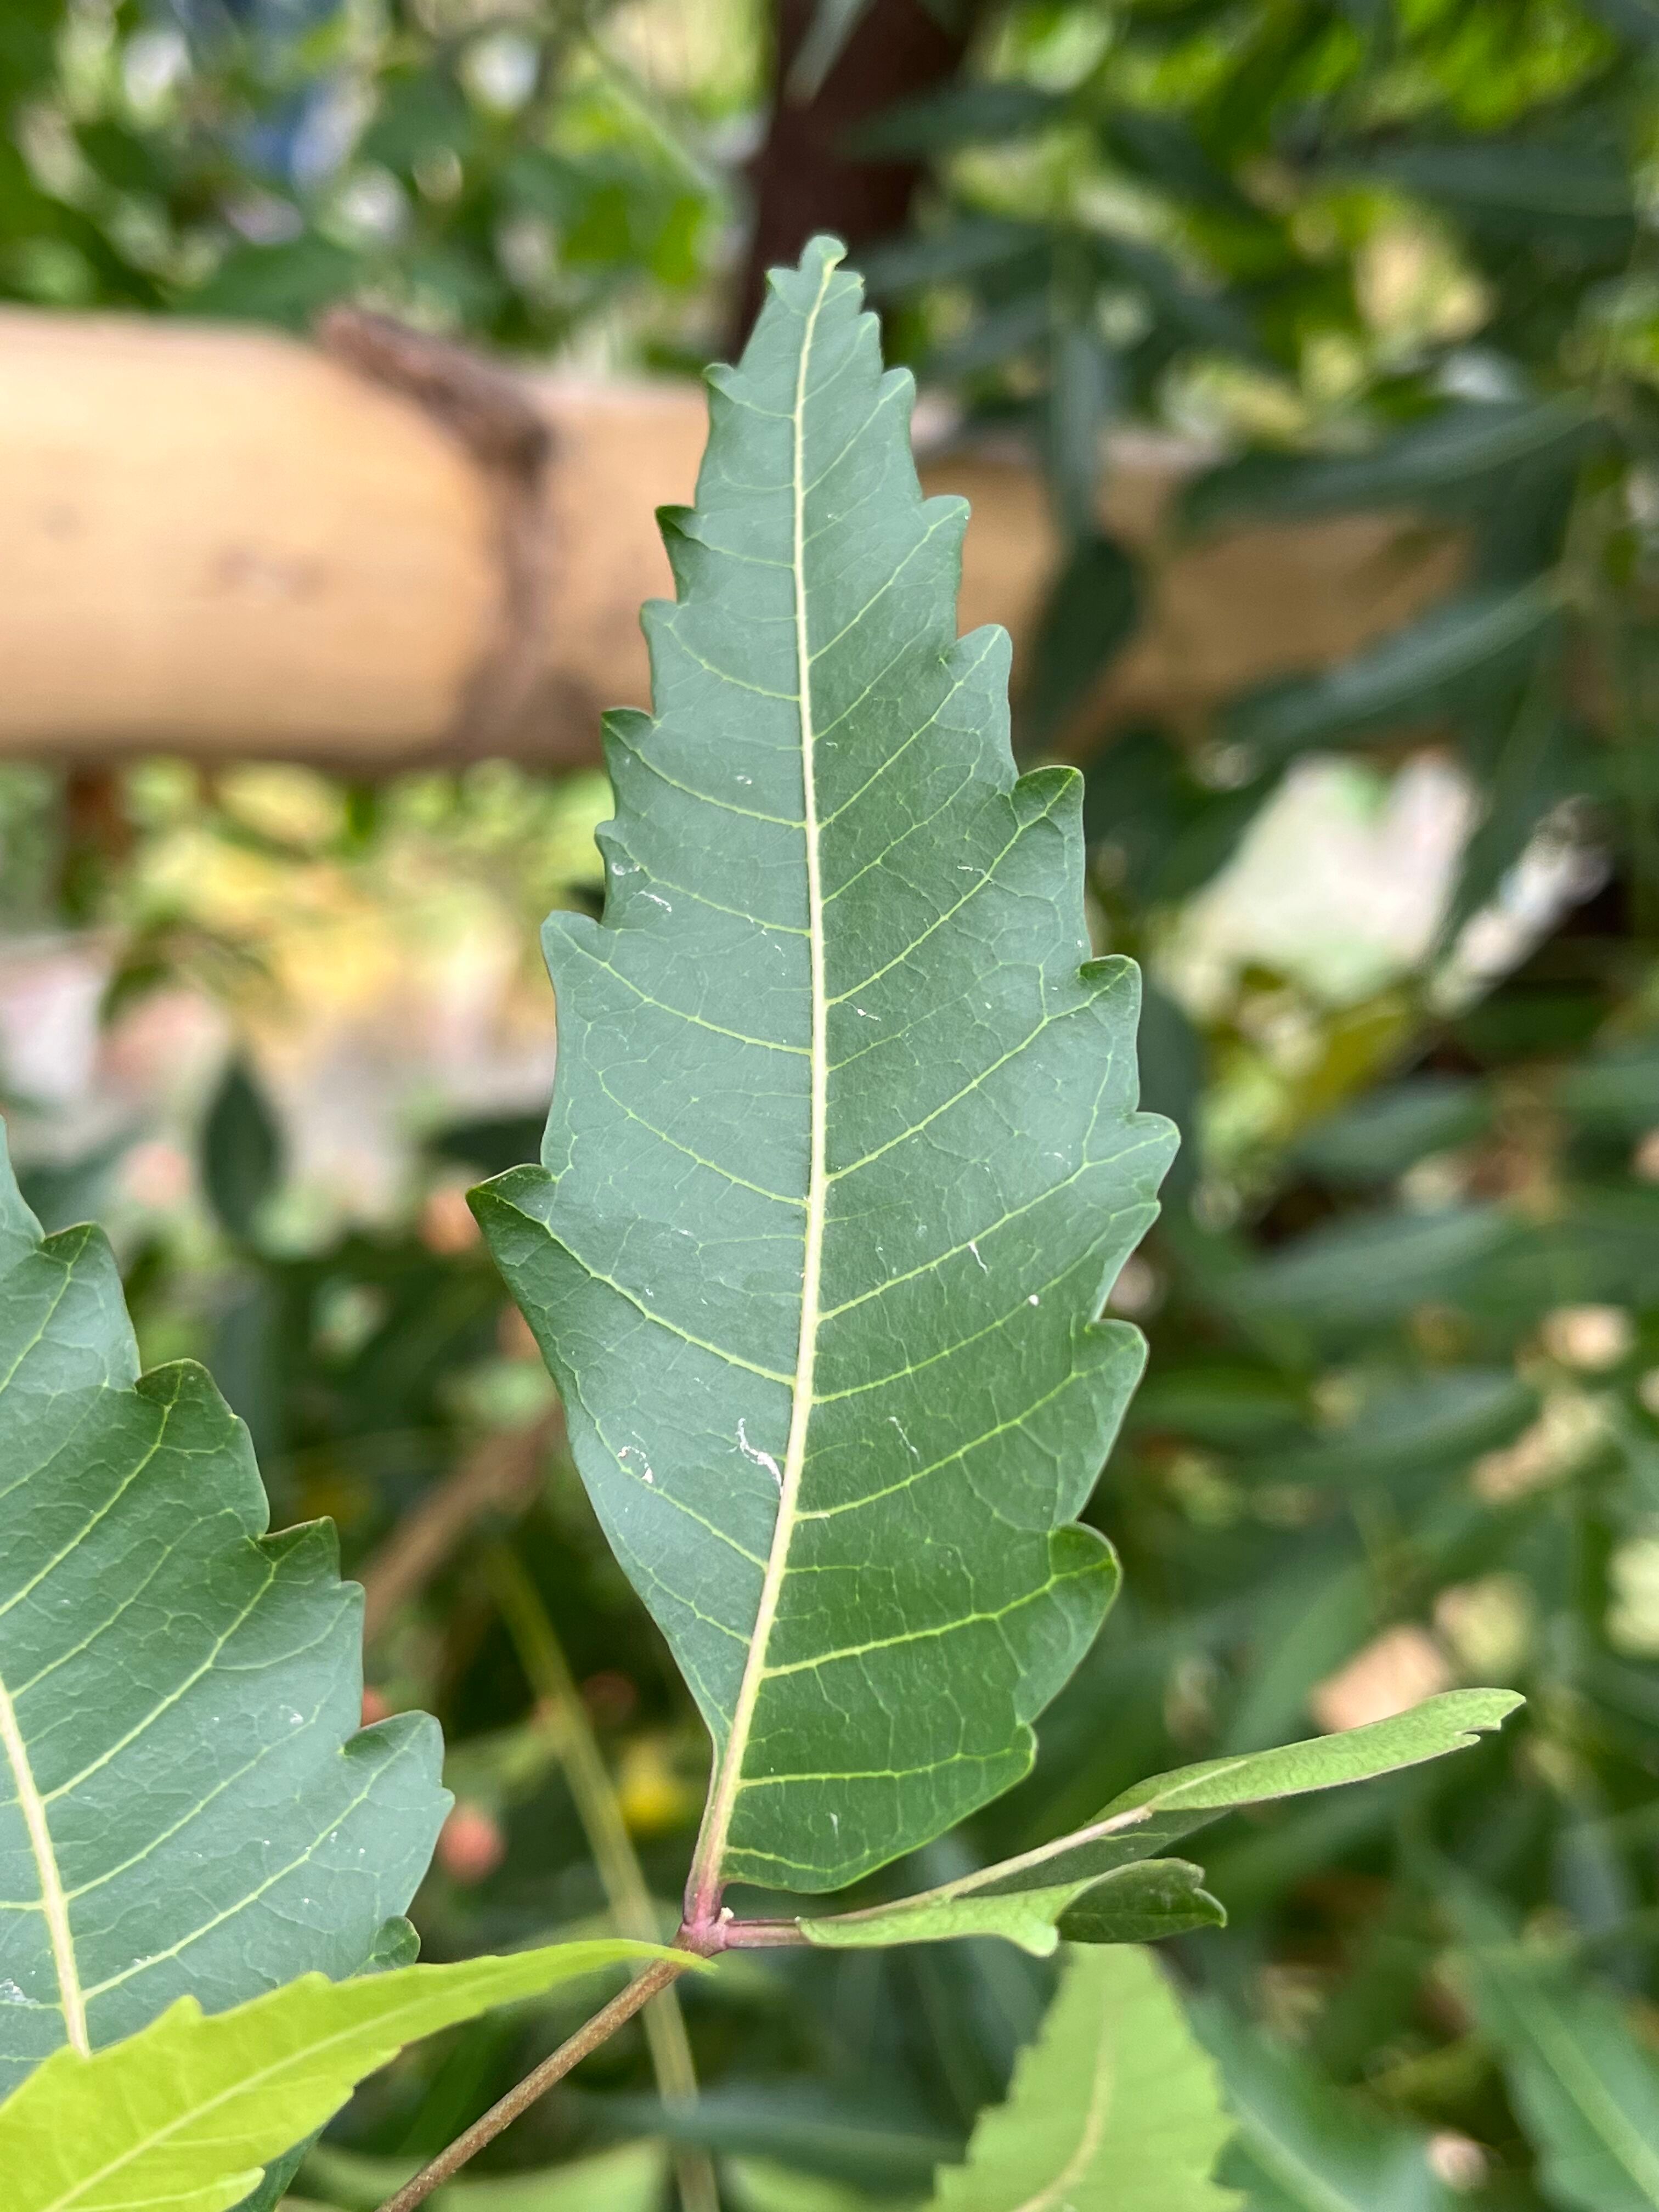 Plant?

neem
